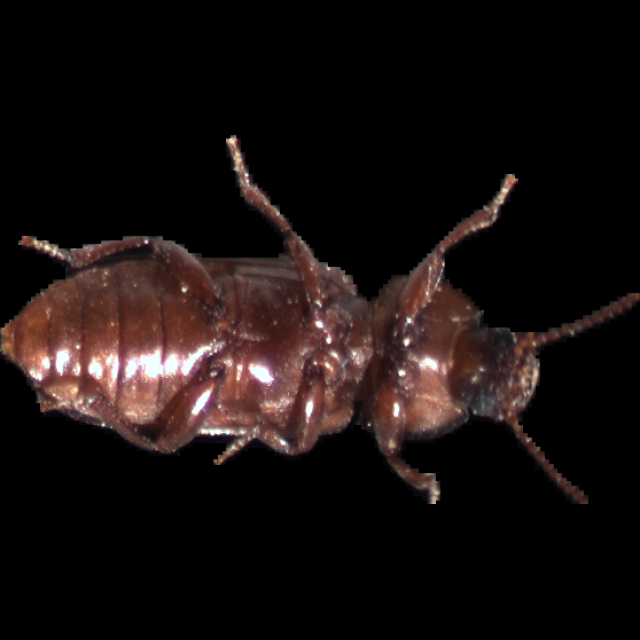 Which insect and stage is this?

mealworm beetle
